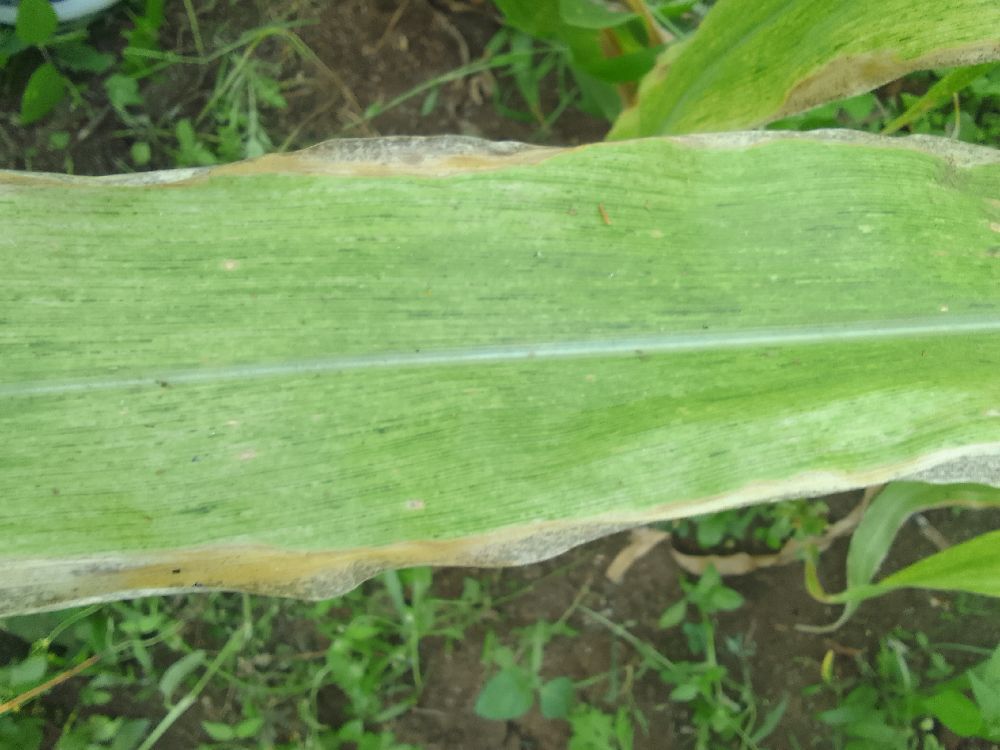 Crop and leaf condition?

maize, maize lethal necrosis
